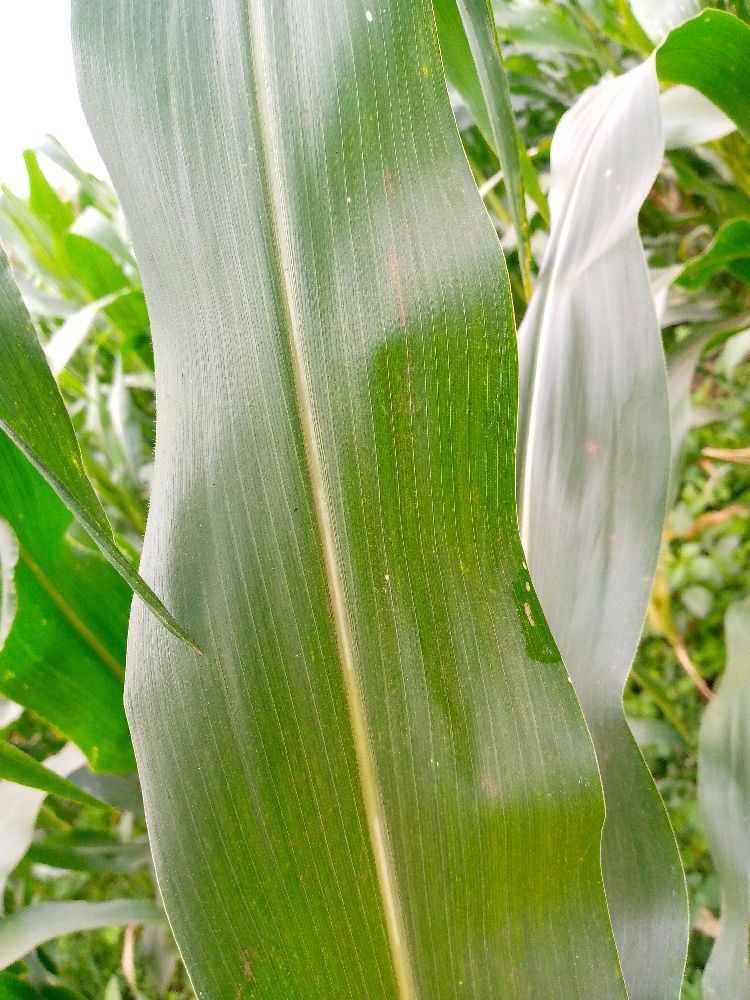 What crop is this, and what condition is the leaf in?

maize, healthy
